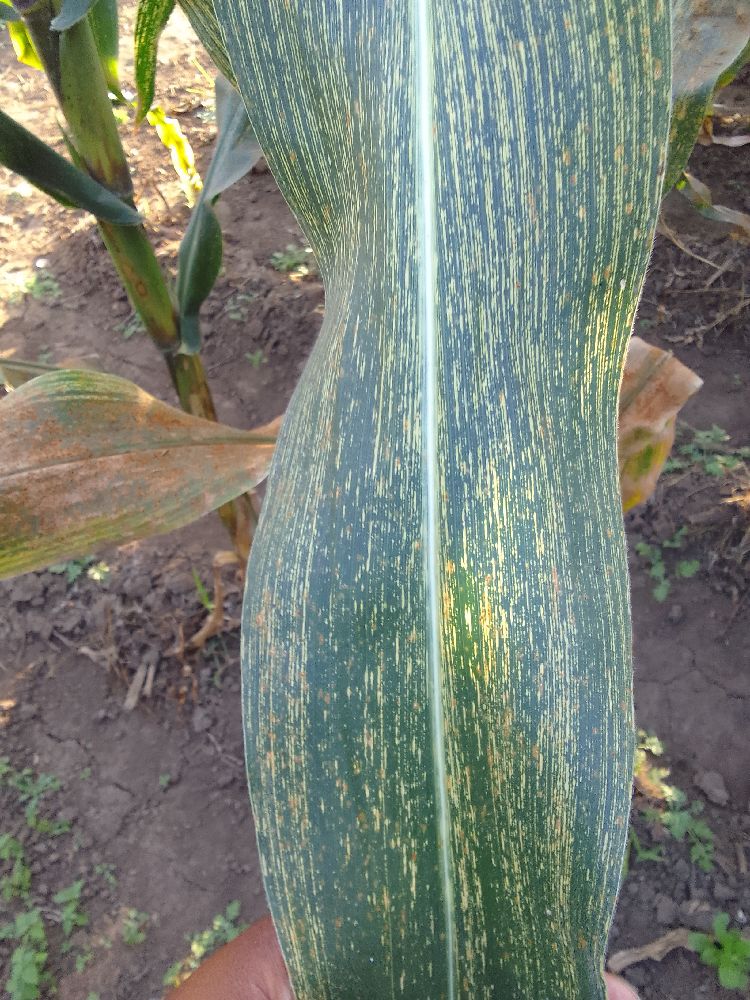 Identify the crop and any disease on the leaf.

maize, maize streak virus
